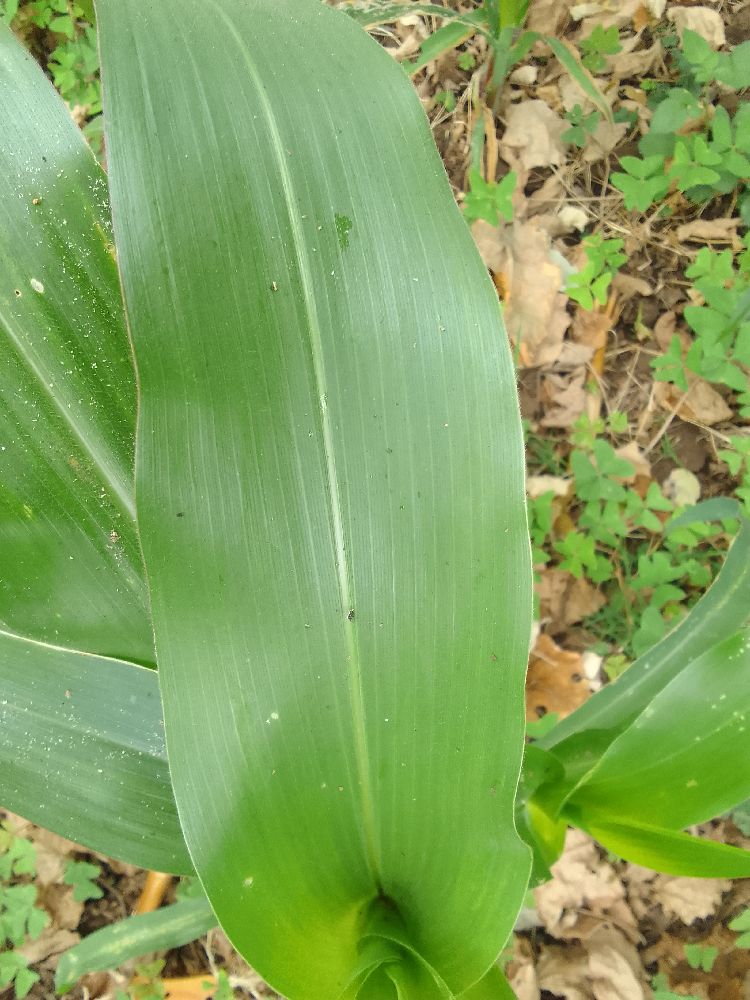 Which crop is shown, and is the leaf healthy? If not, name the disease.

maize, healthy
